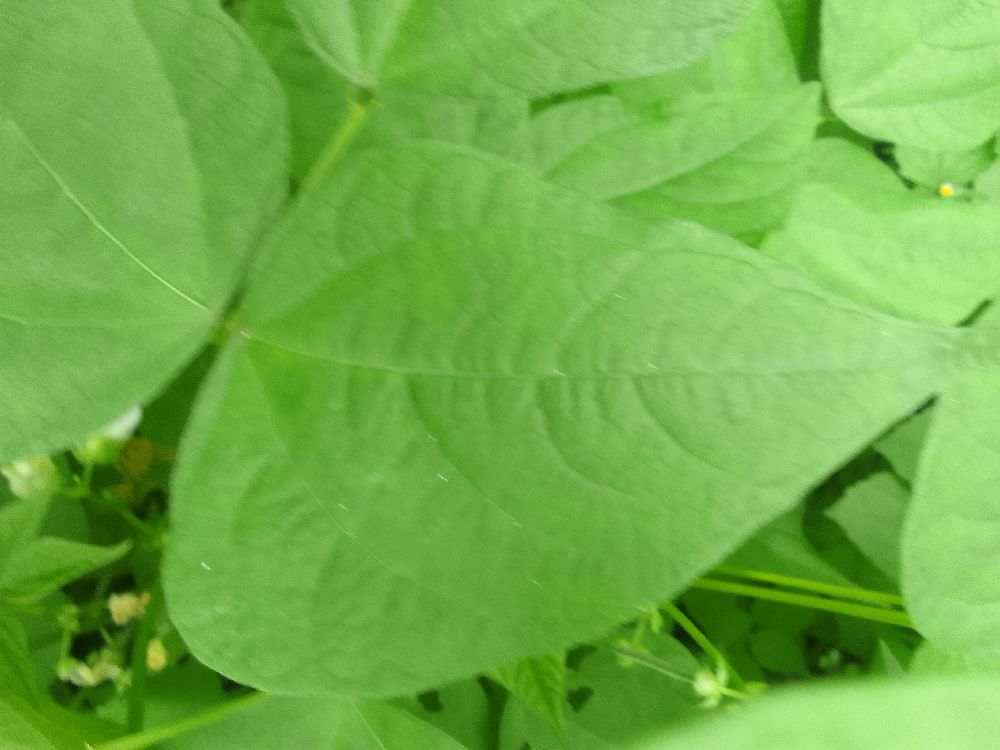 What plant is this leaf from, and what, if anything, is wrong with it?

common bean, healthy
